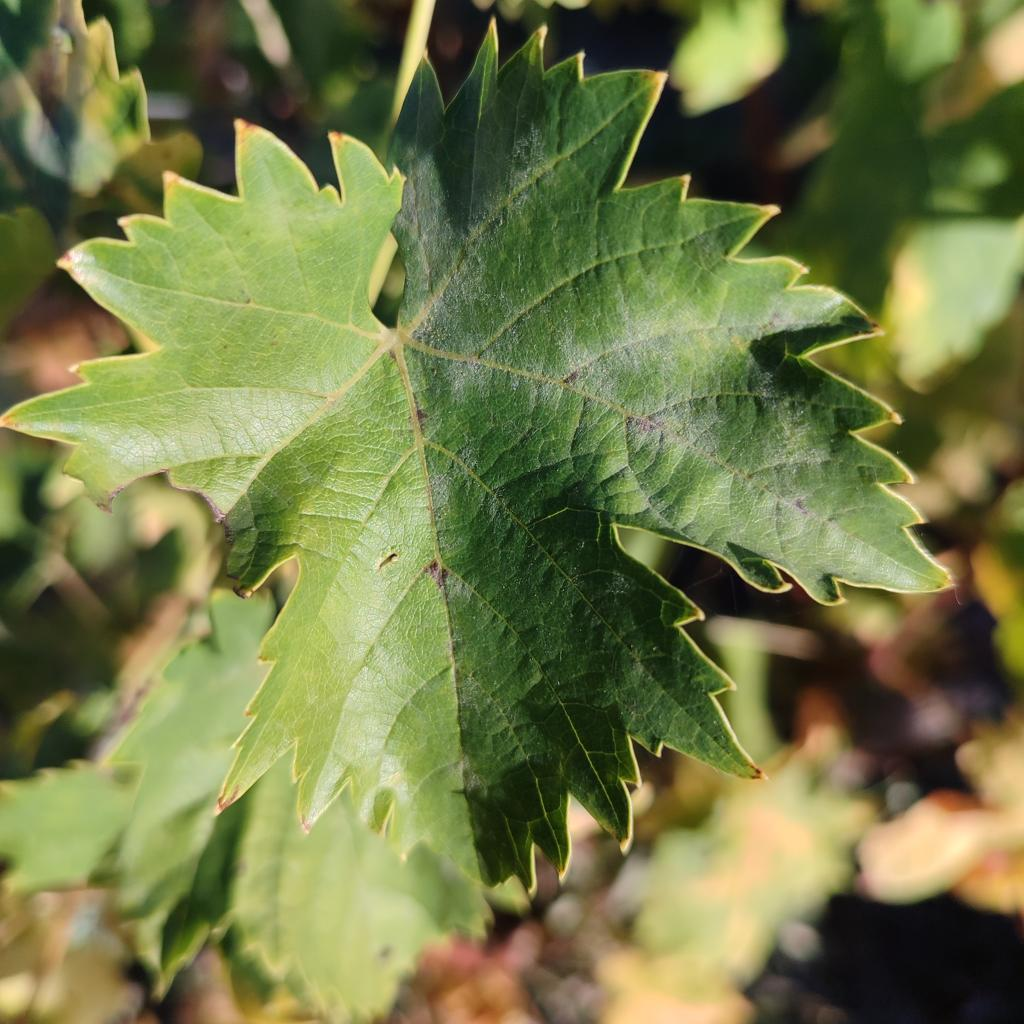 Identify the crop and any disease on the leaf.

grapevine, powdery mildew
